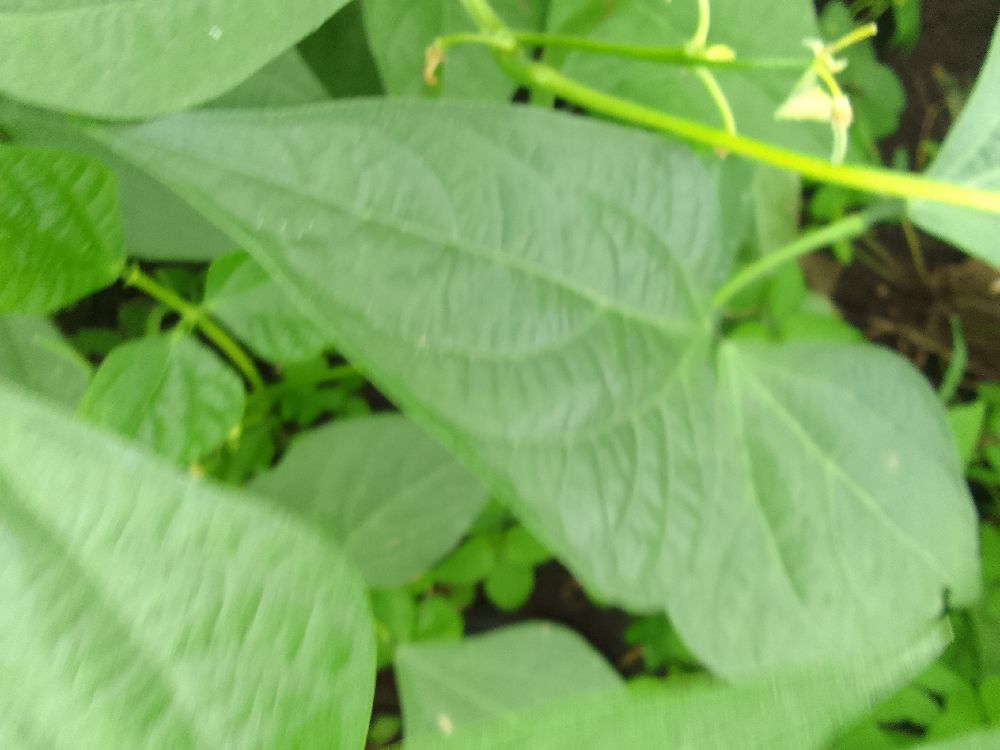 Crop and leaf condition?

common bean, healthy
